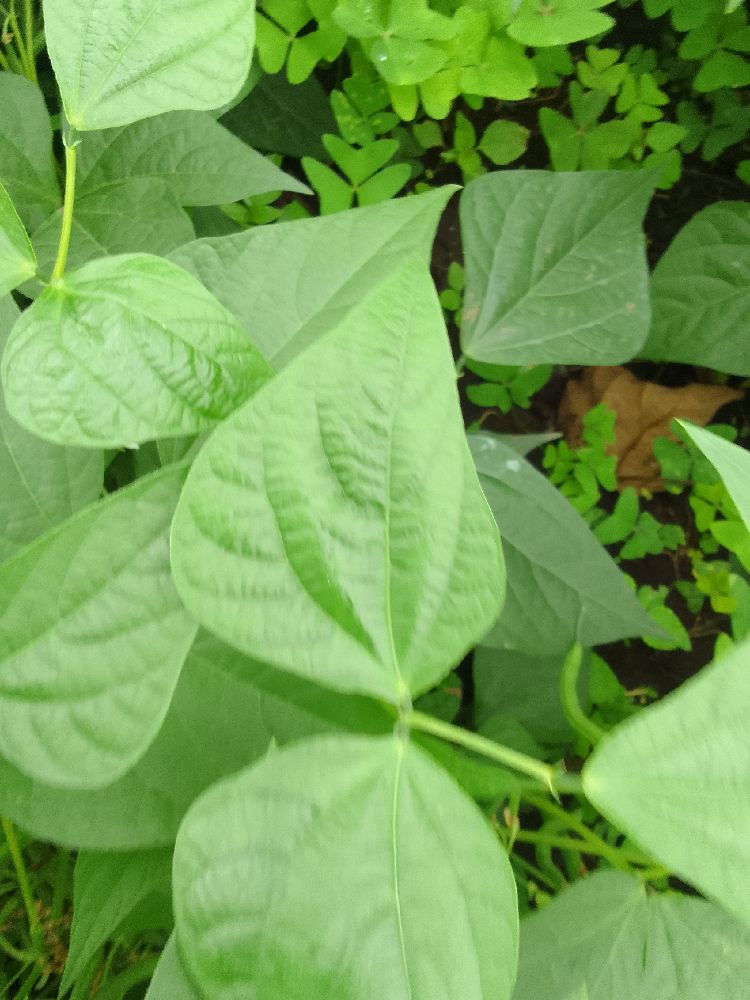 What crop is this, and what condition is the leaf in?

common bean, healthy
